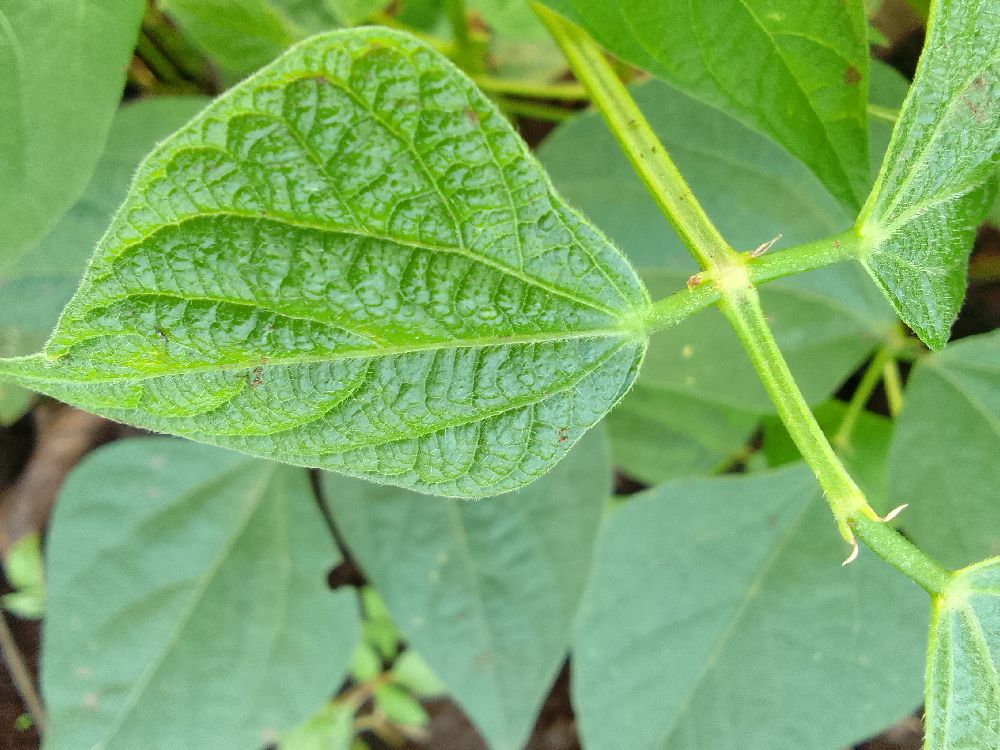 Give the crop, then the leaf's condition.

common bean, healthy
